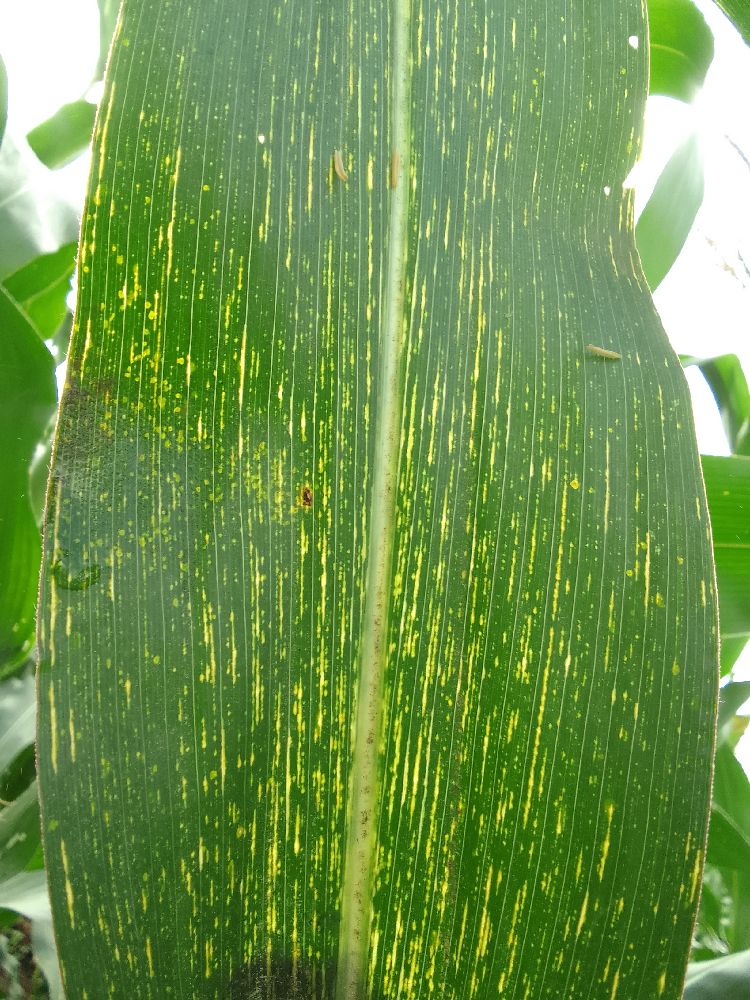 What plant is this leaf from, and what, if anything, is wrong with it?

maize, maize streak virus
